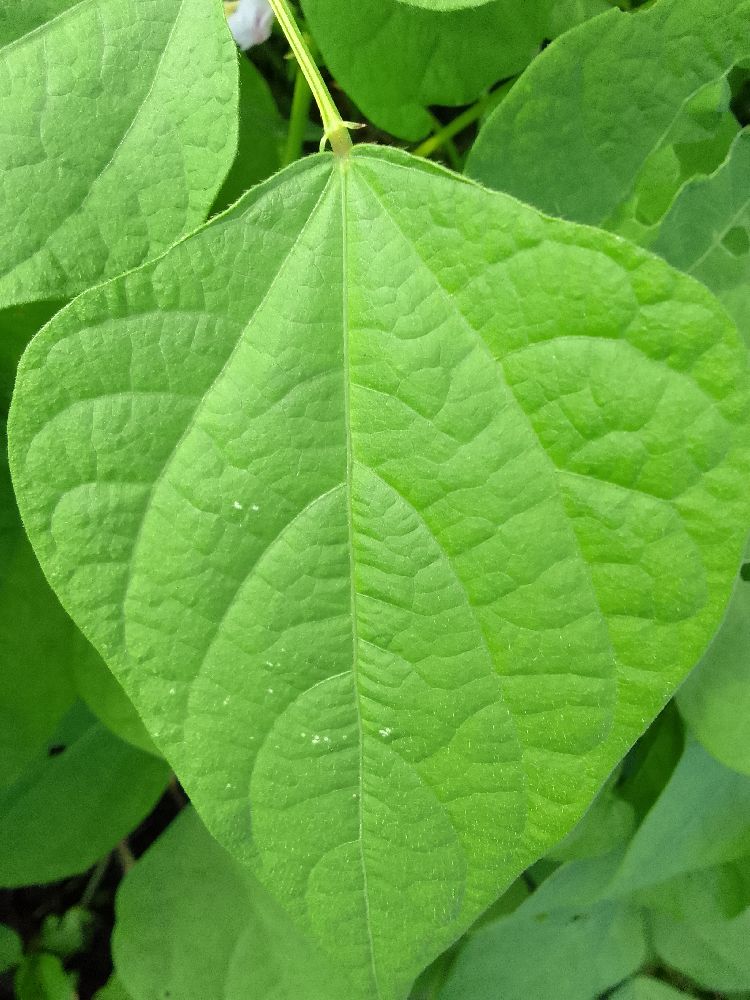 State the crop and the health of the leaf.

common bean, healthy
